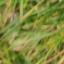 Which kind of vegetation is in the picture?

grass
